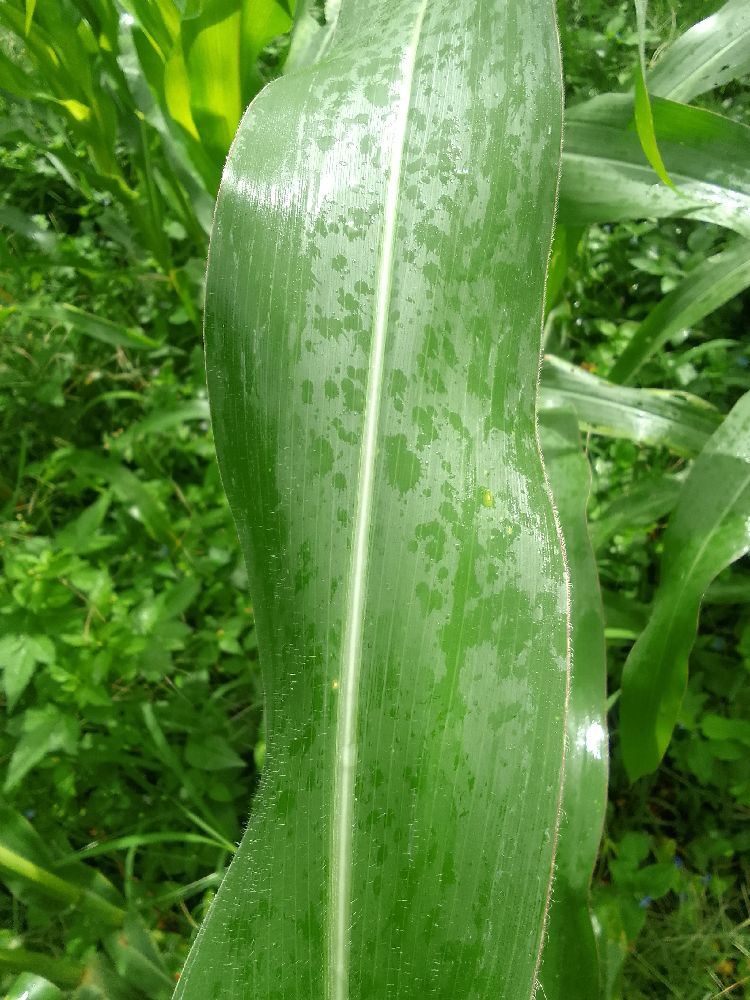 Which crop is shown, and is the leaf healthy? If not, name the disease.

maize, healthy
